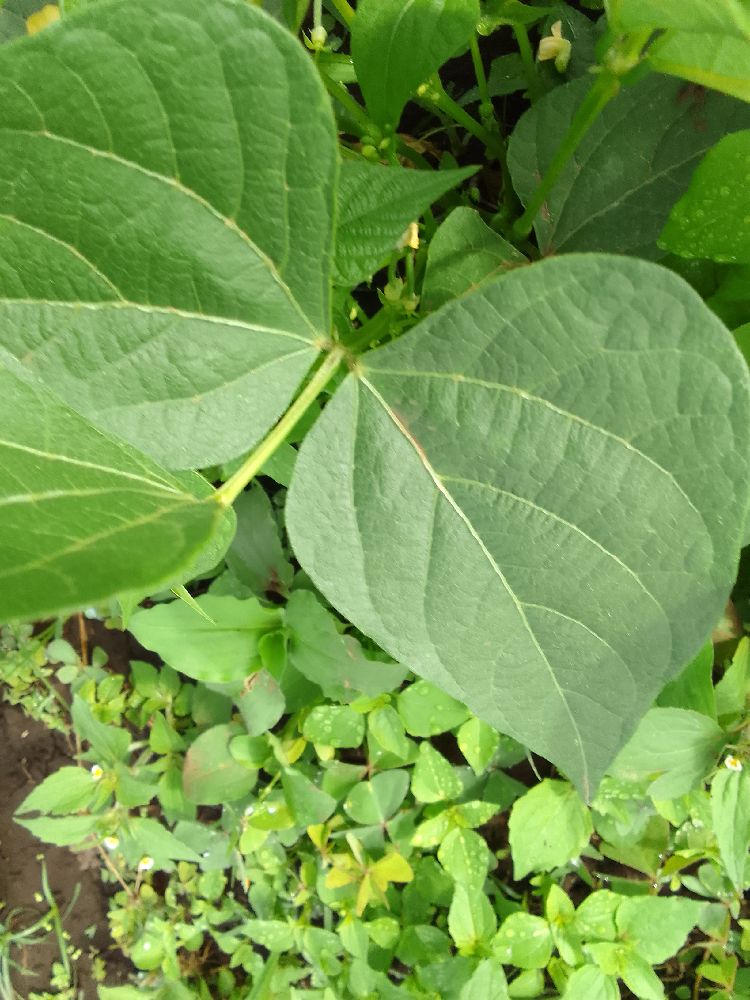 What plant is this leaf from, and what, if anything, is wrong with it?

common bean, healthy
